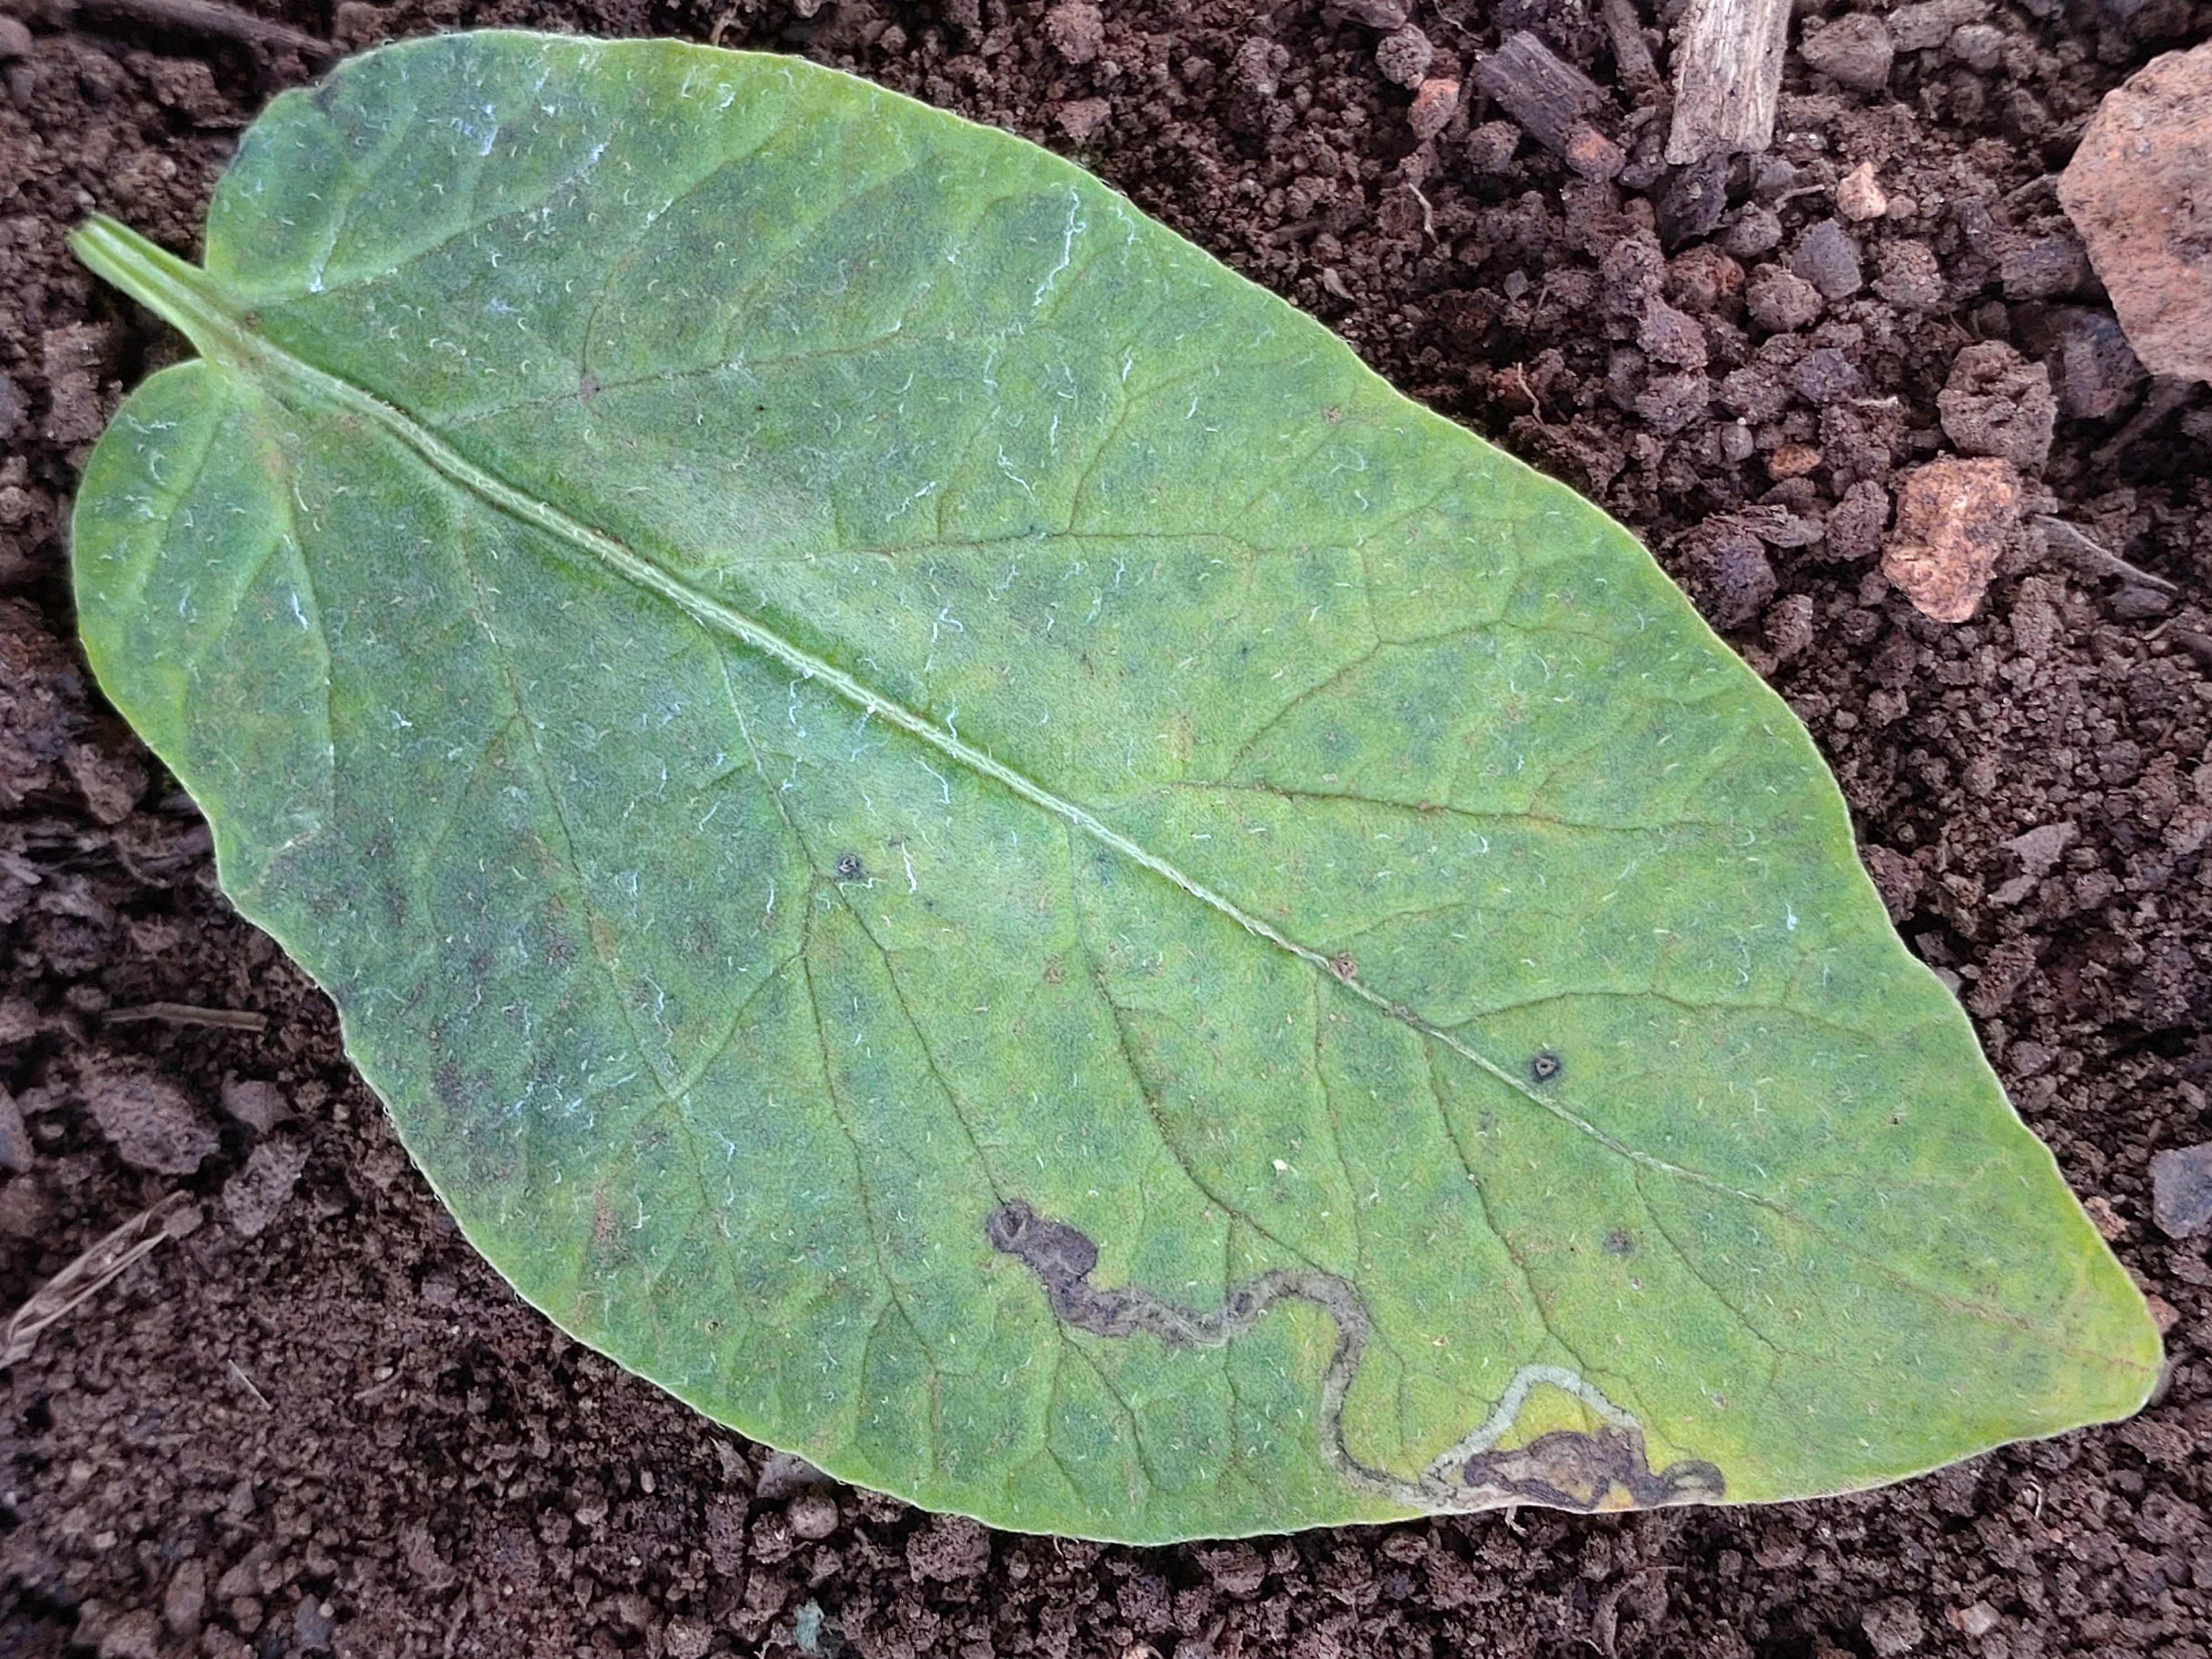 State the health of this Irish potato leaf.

late blight
